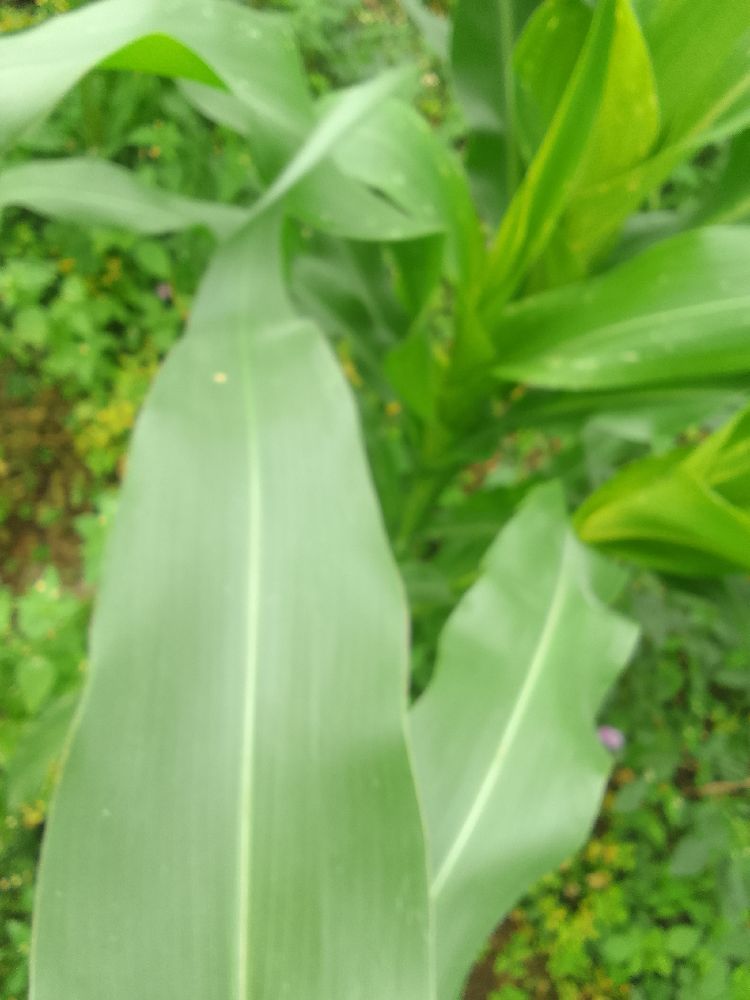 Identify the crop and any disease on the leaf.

maize, healthy
